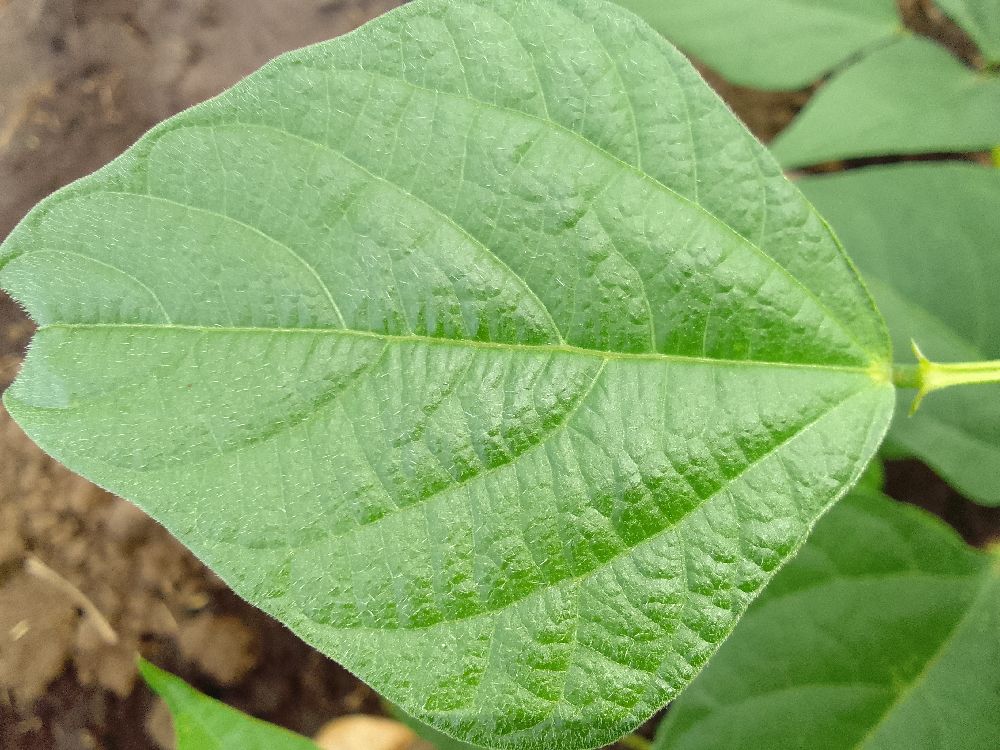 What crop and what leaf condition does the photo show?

common bean, healthy
